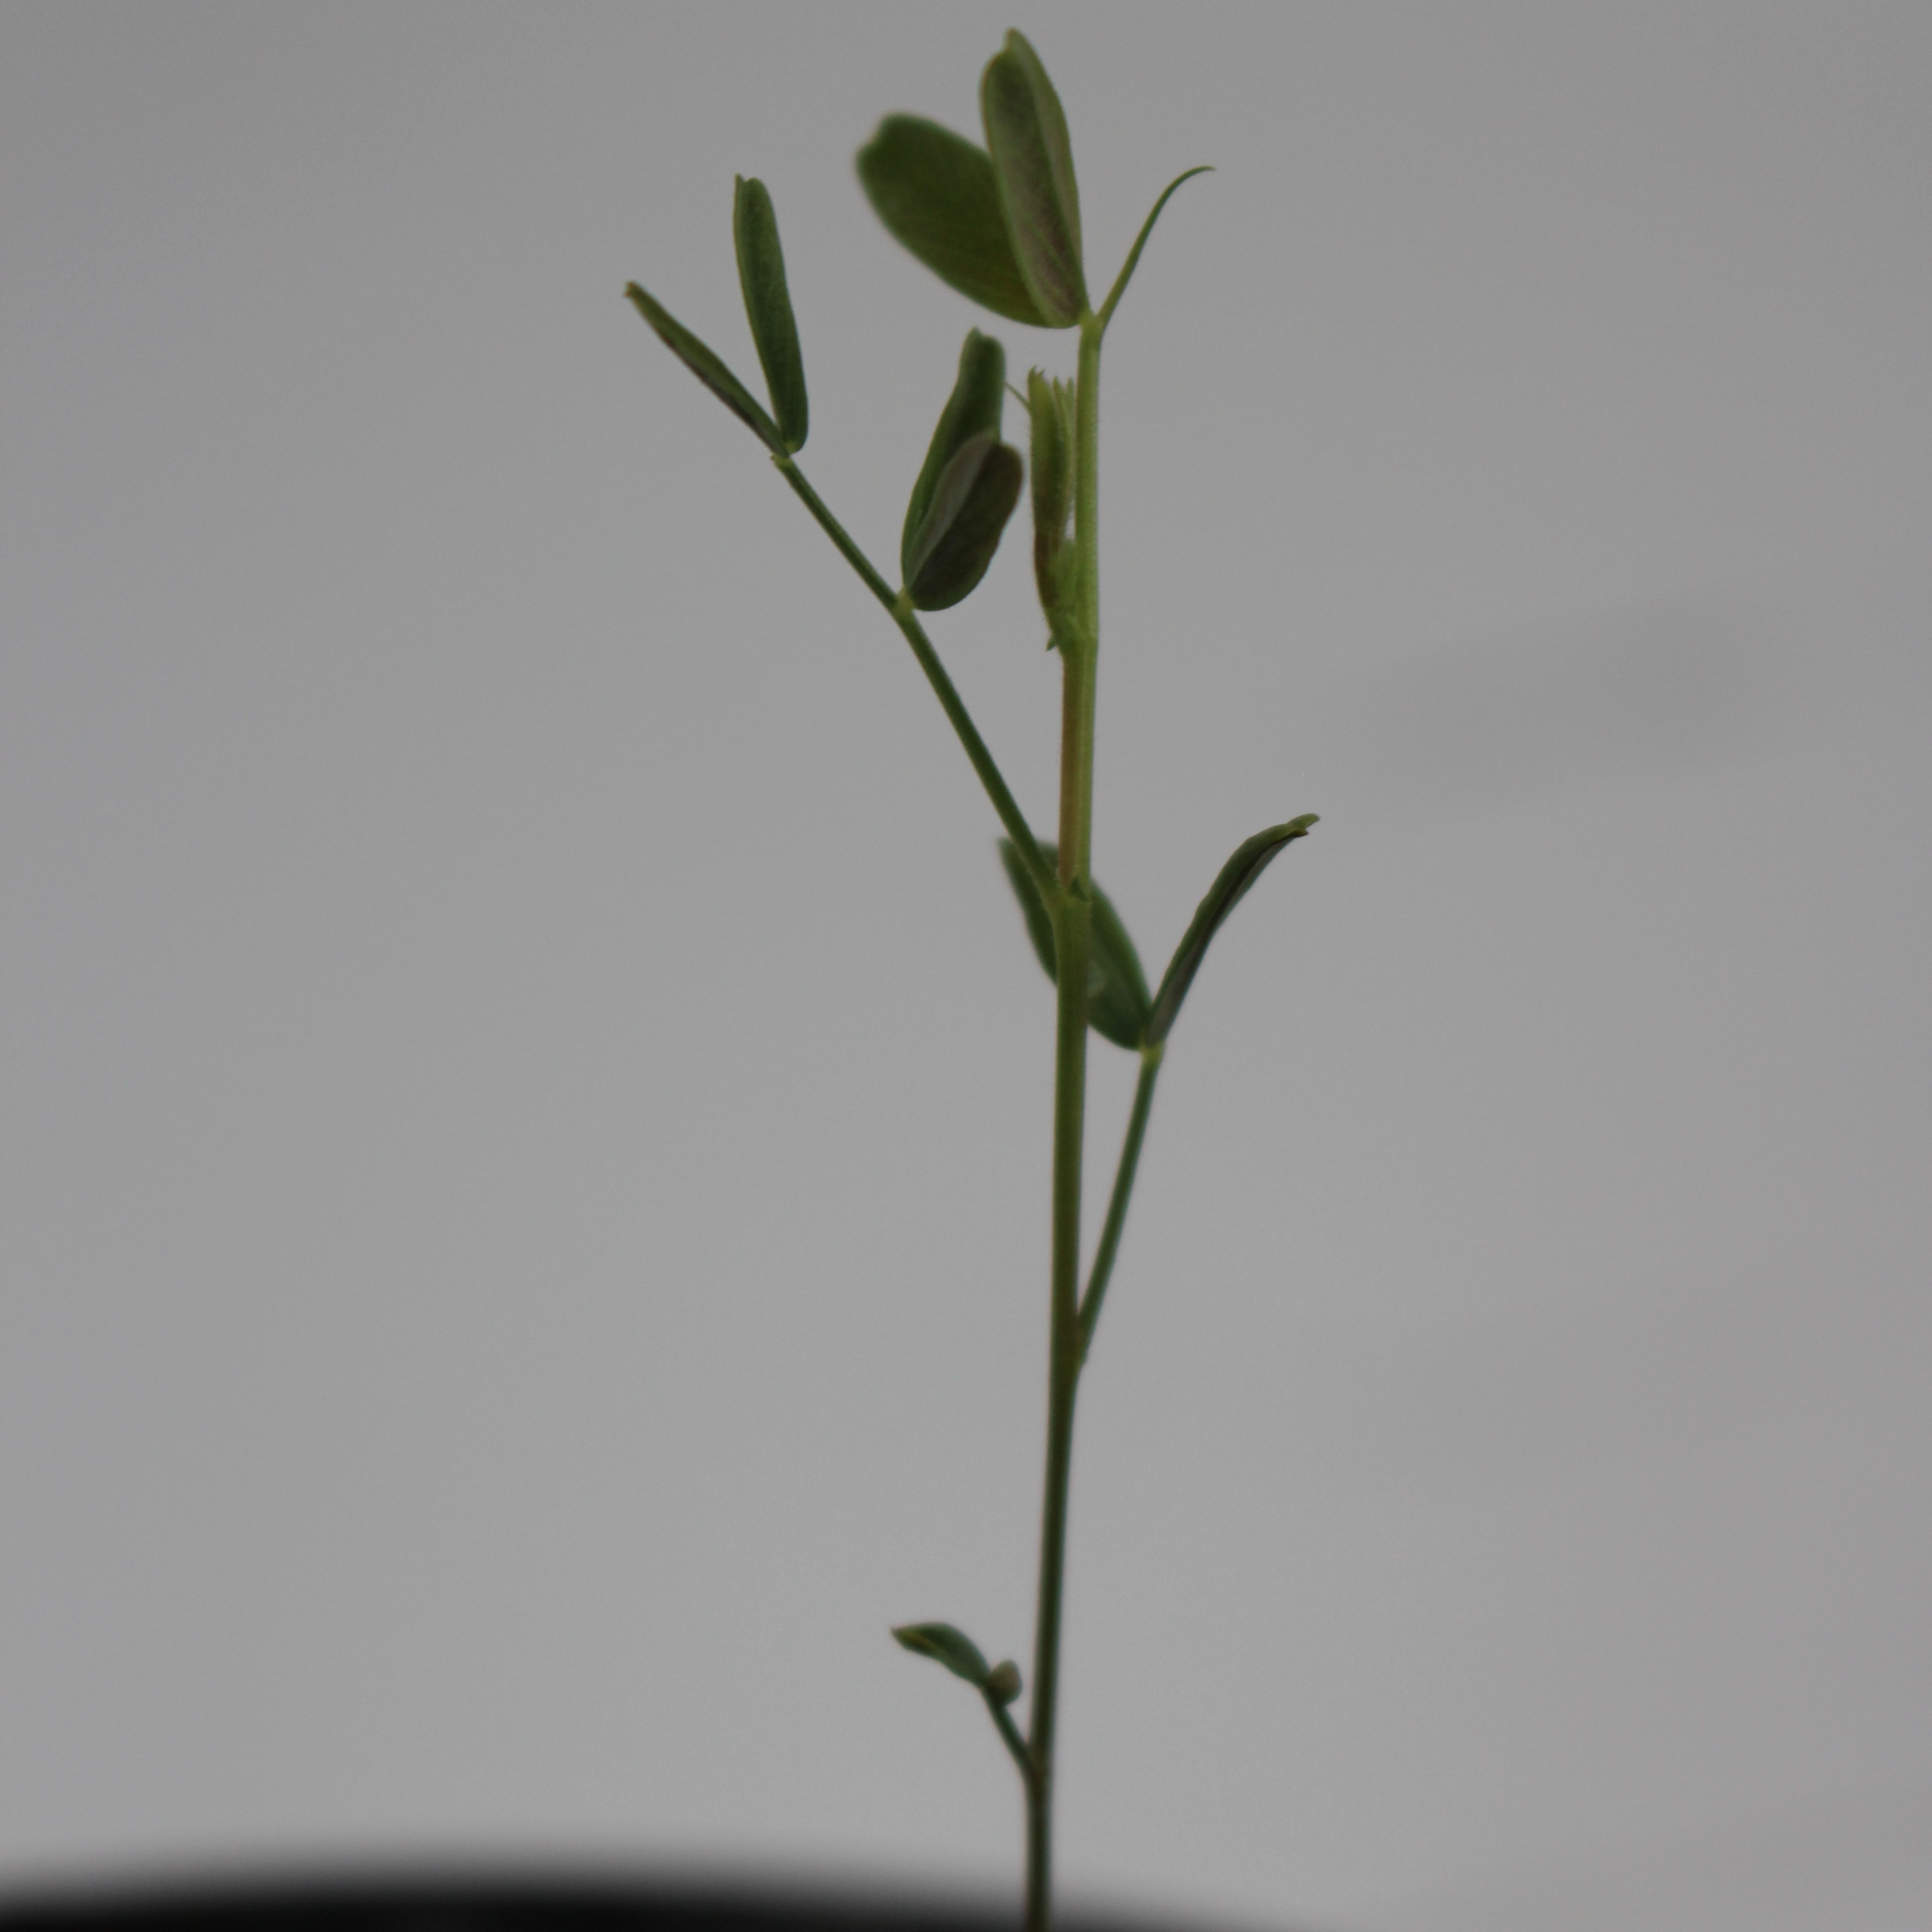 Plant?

Vicia sativa
